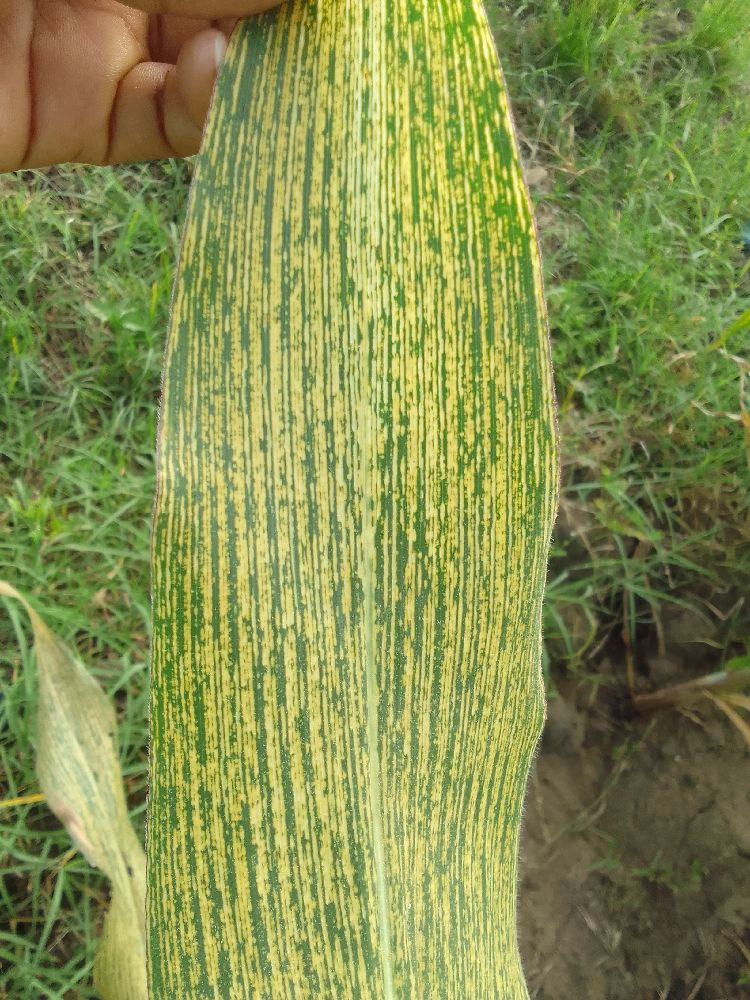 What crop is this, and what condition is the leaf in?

maize, maize streak virus
